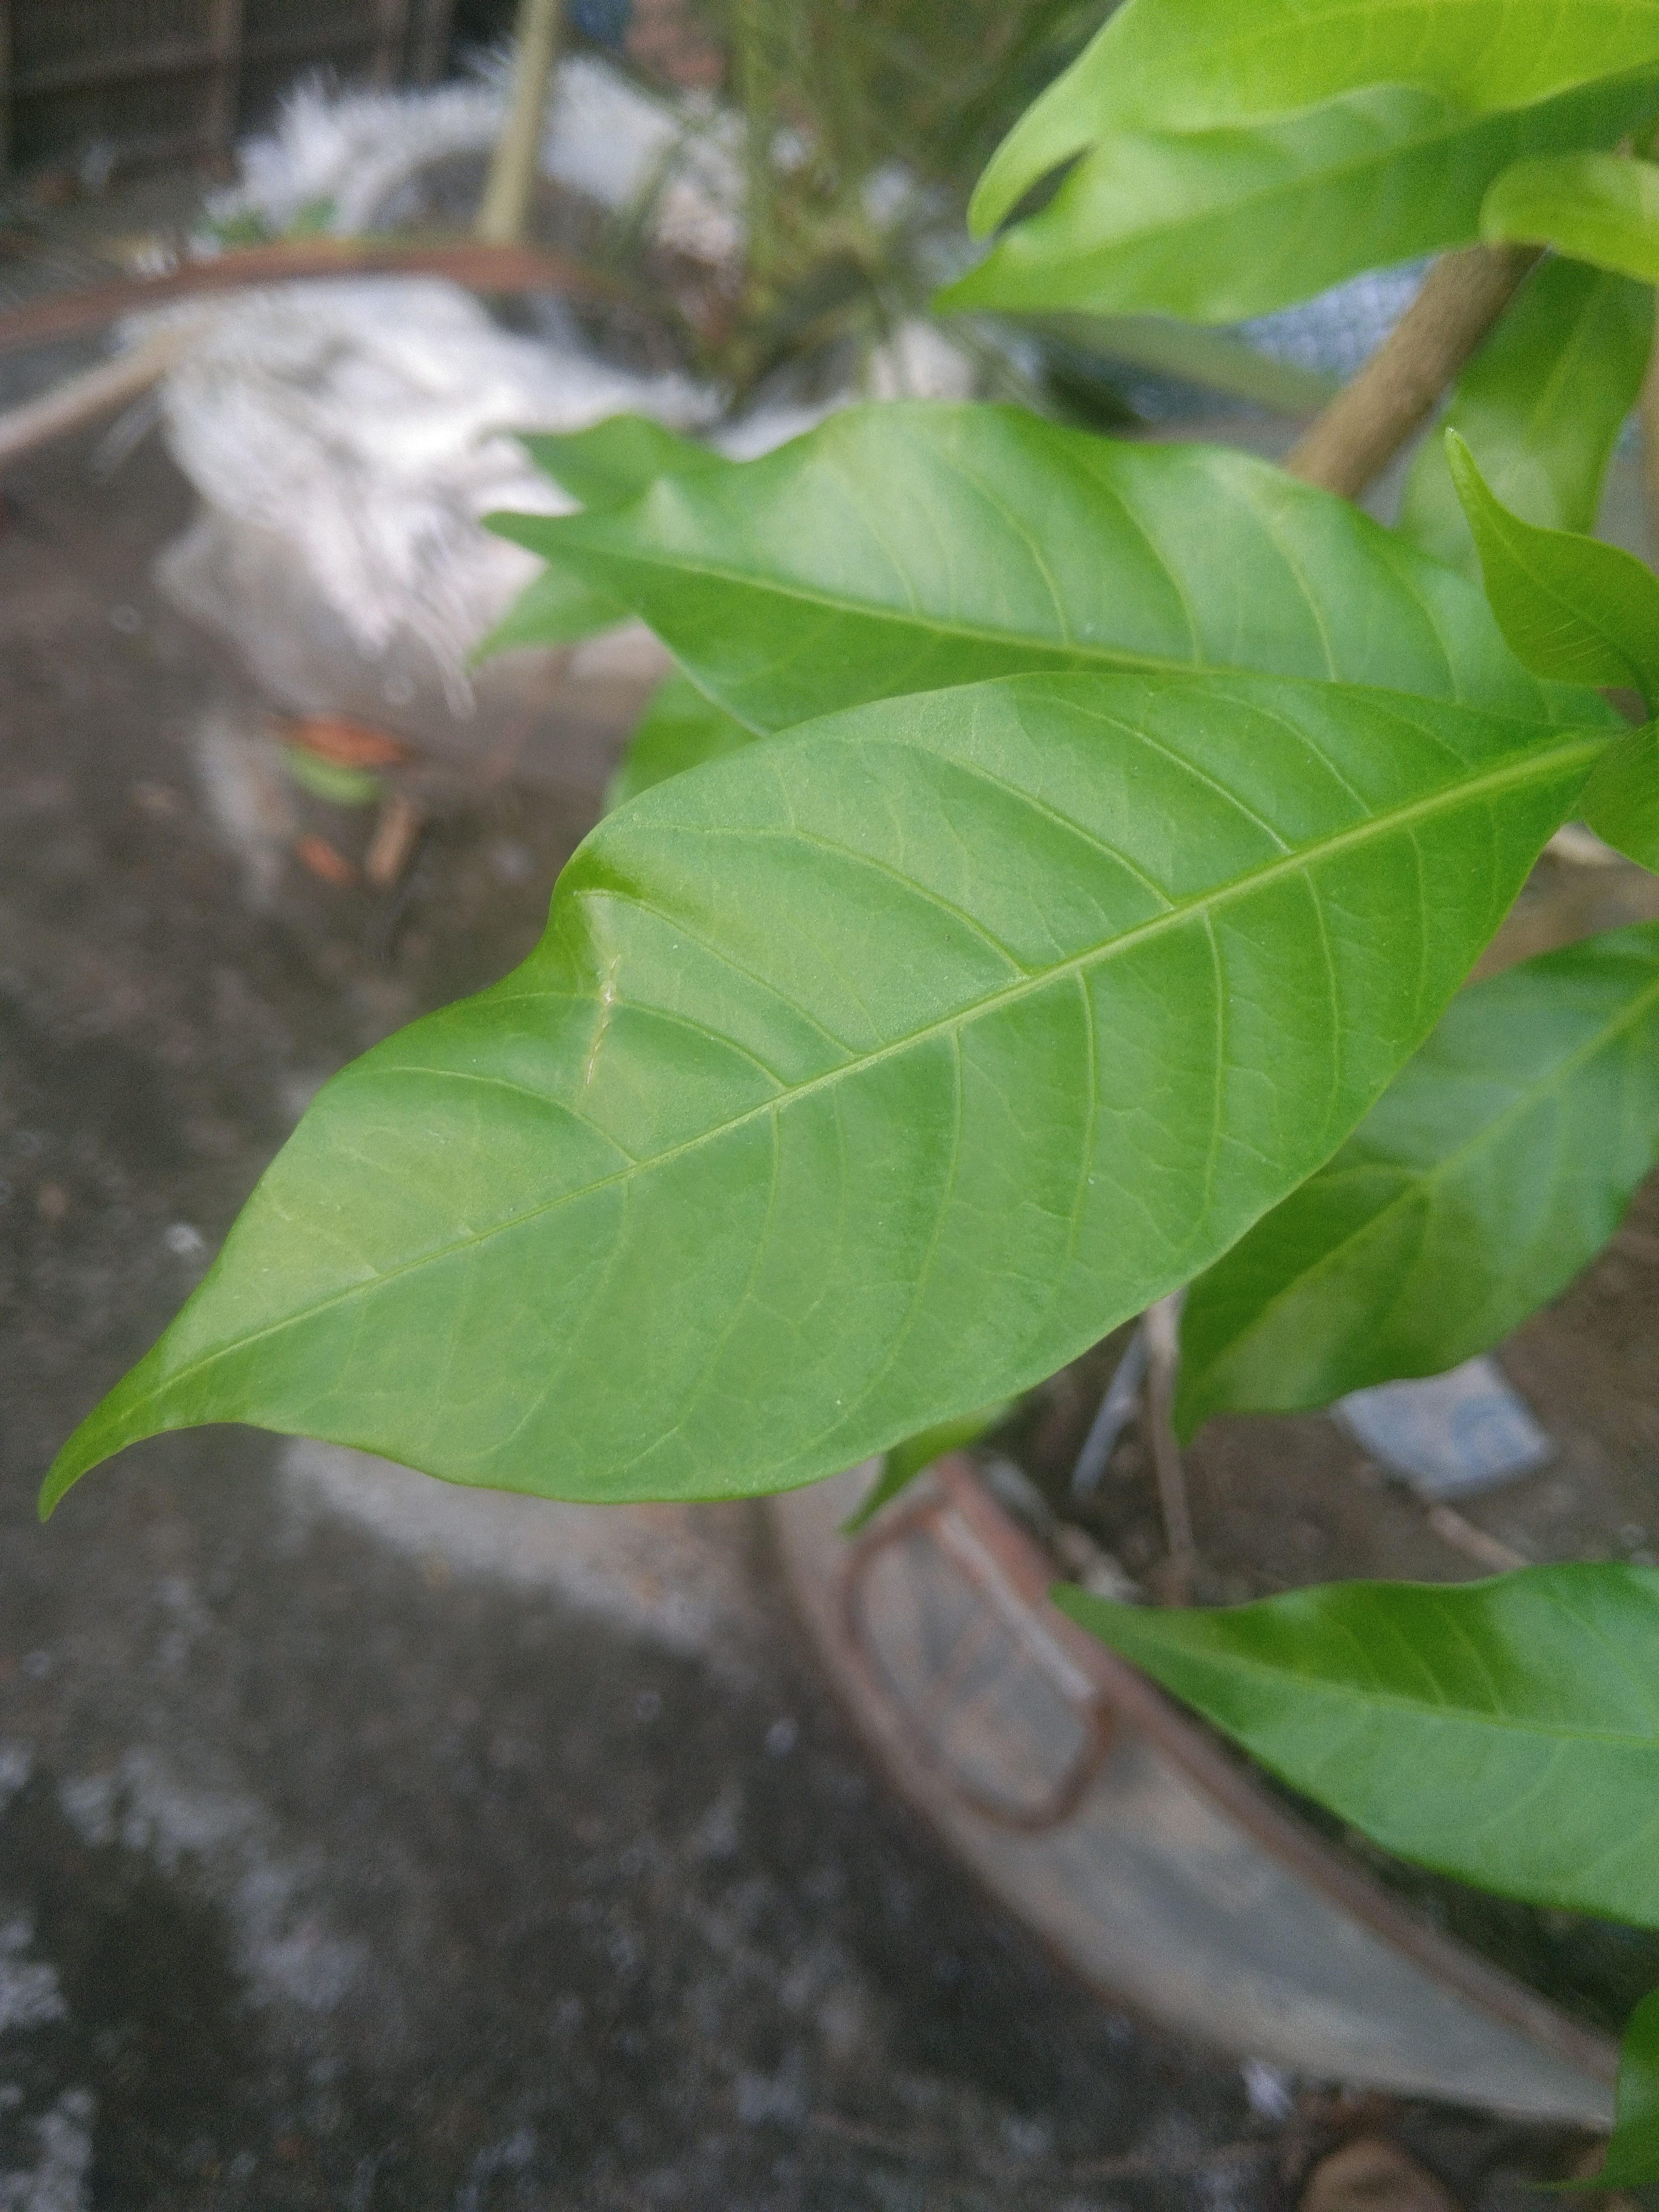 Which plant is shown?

togor
